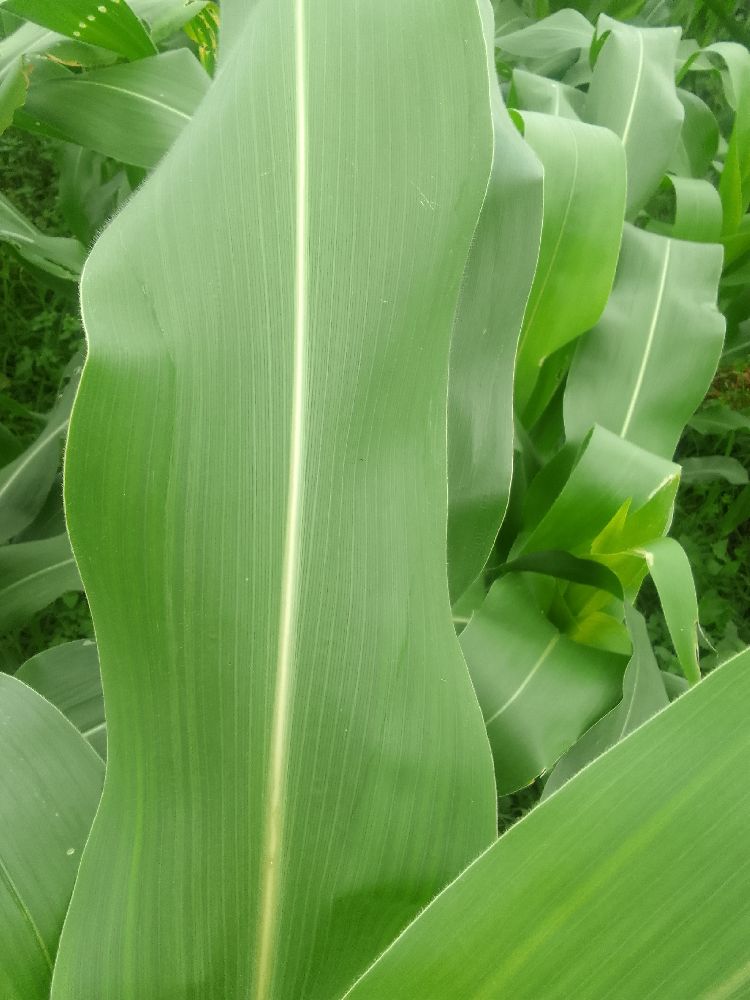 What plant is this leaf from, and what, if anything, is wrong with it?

maize, healthy
